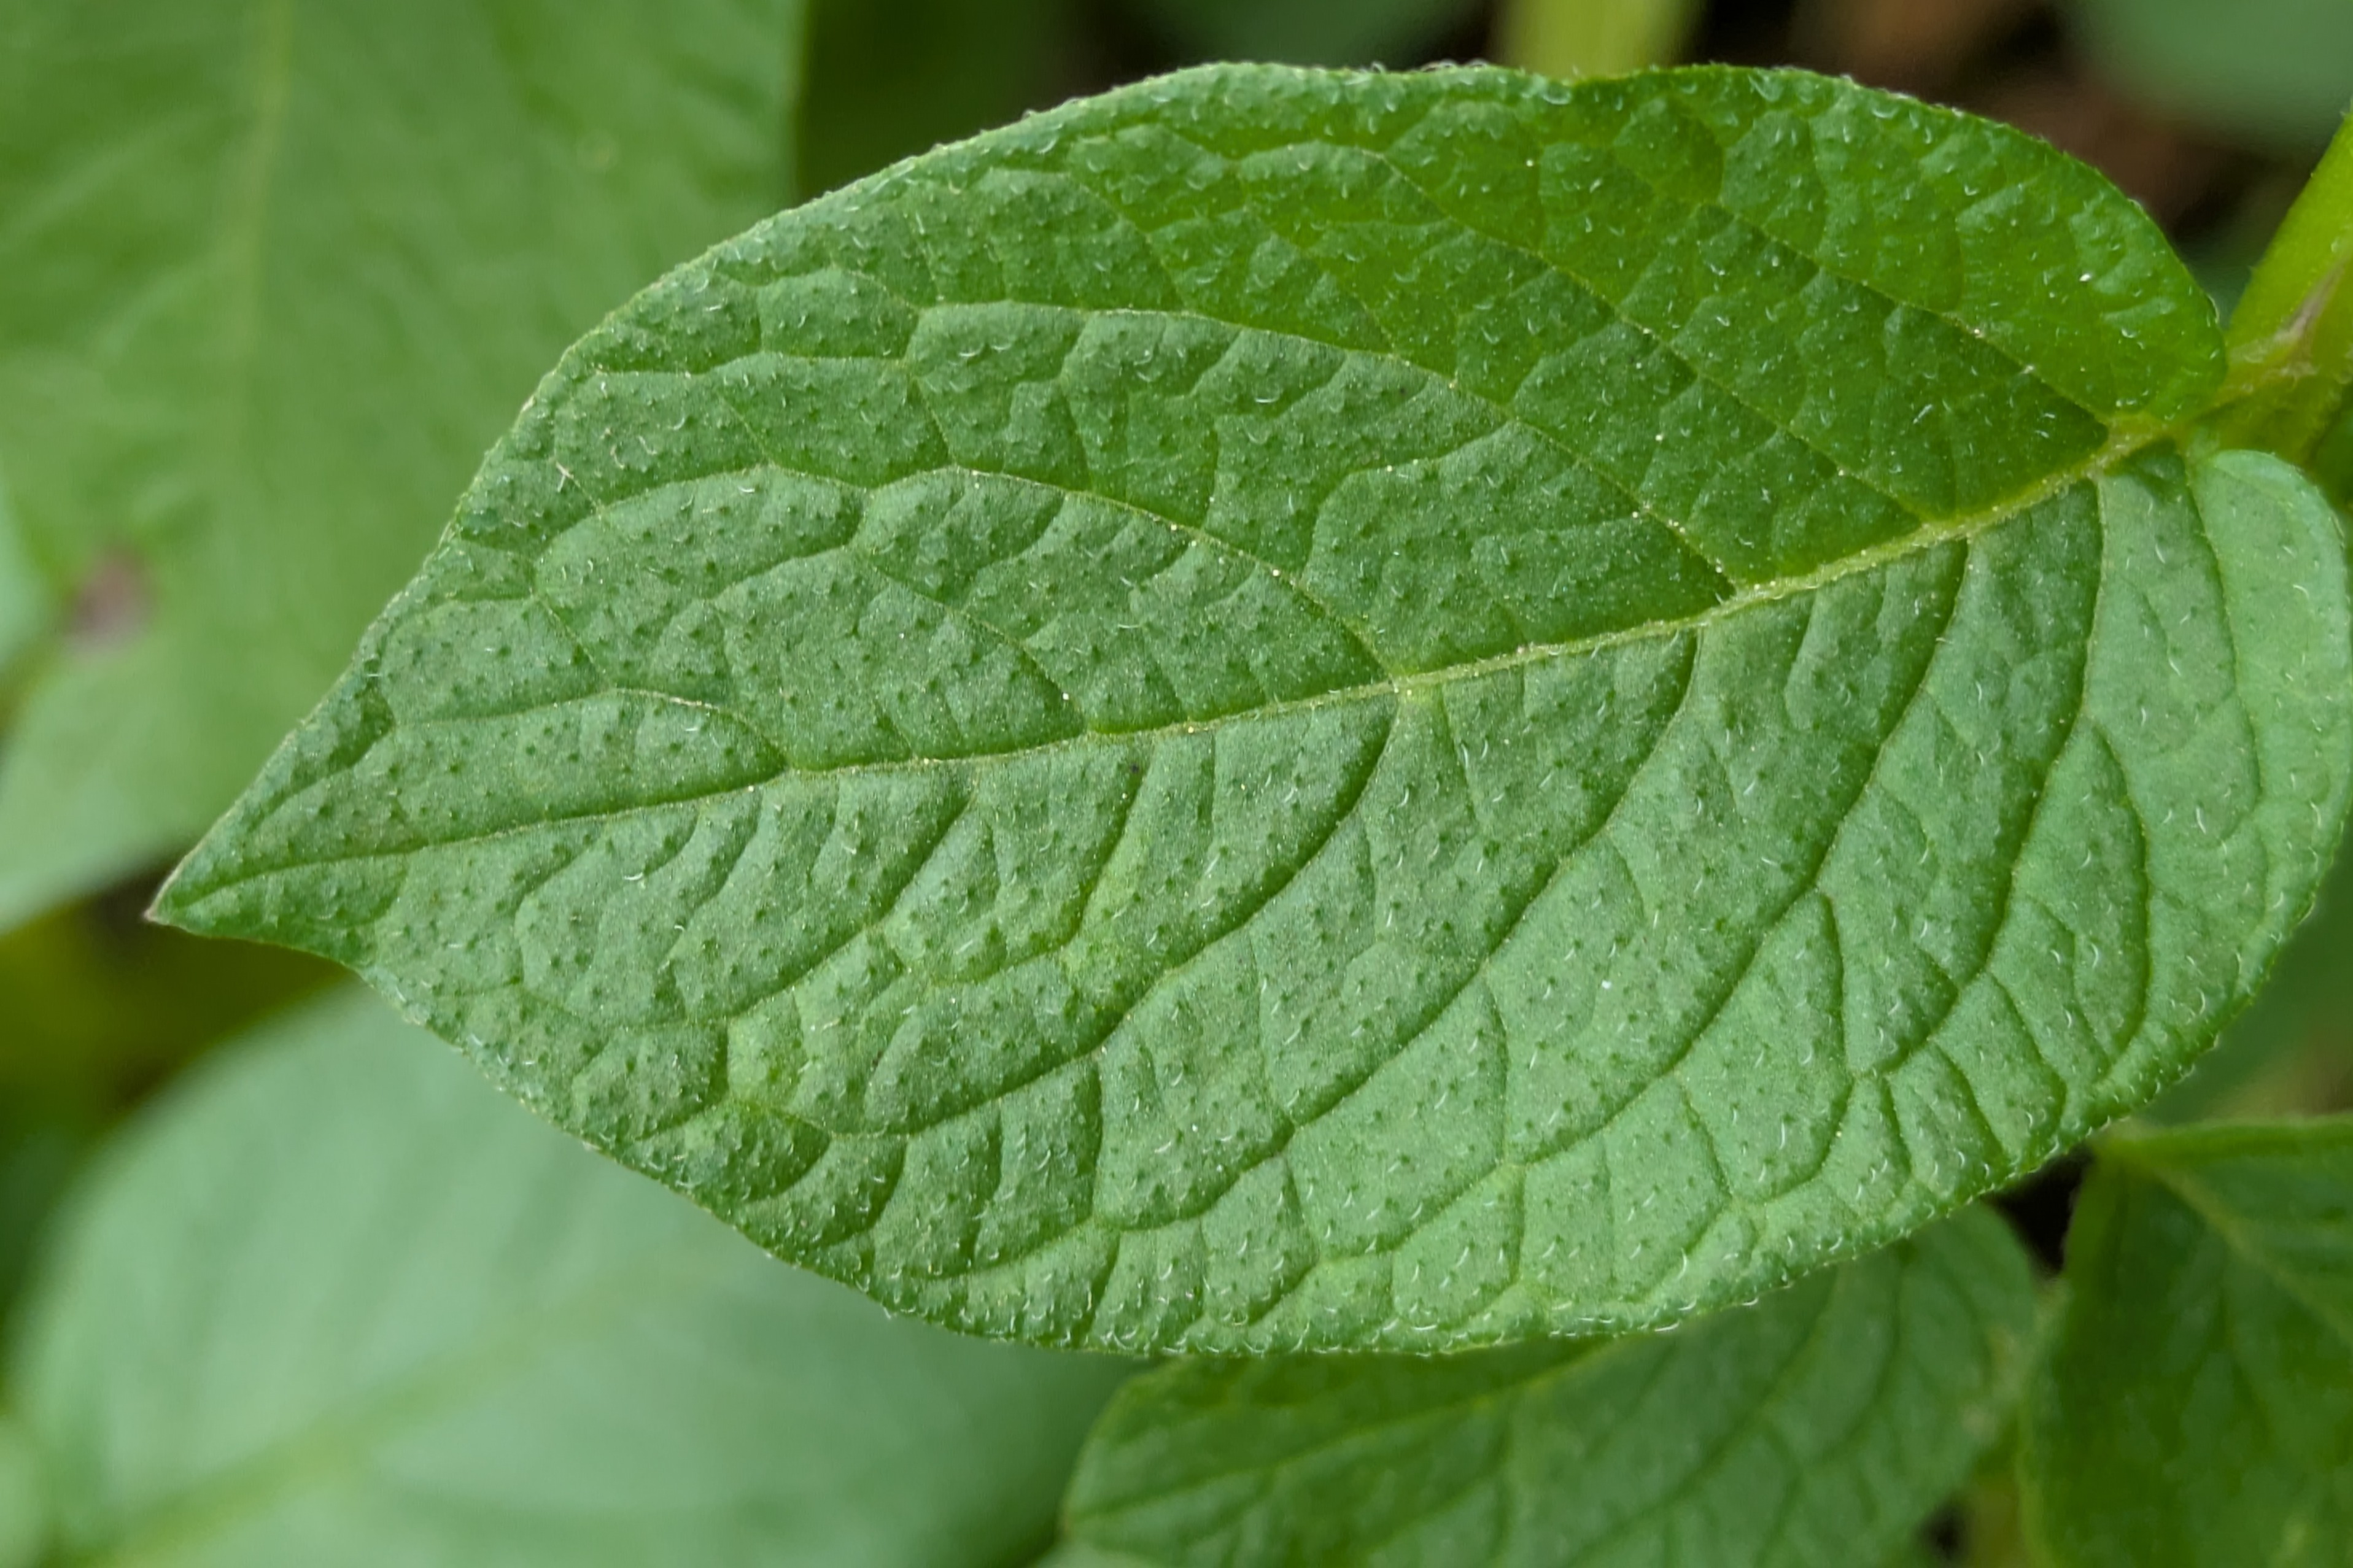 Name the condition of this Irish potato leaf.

healthy
